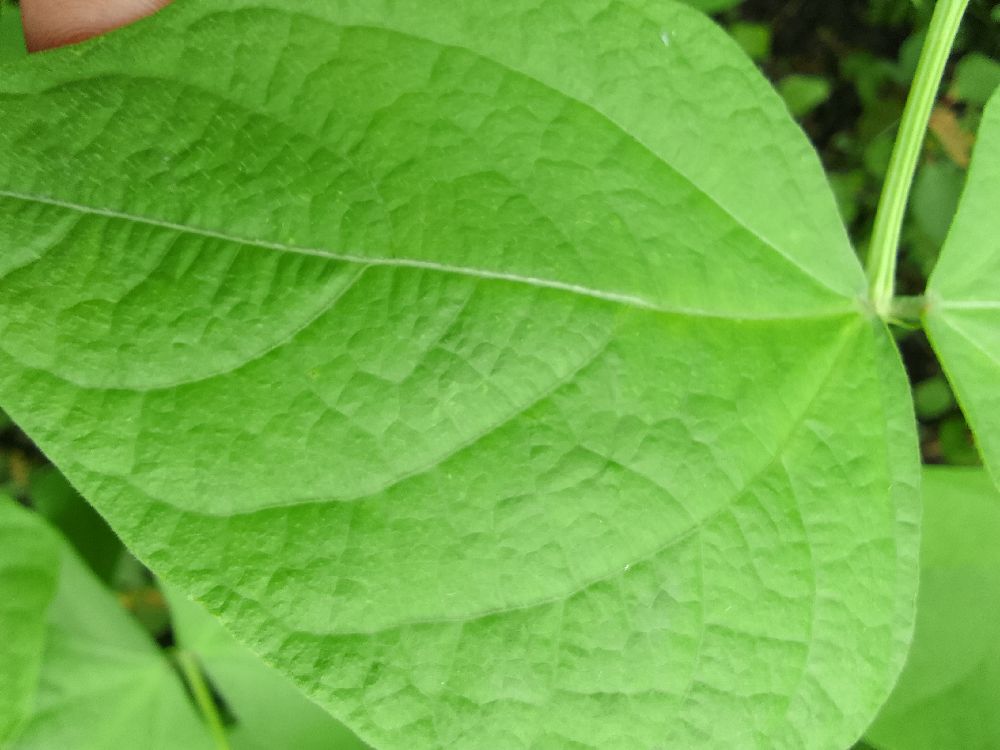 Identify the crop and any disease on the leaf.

common bean, healthy
